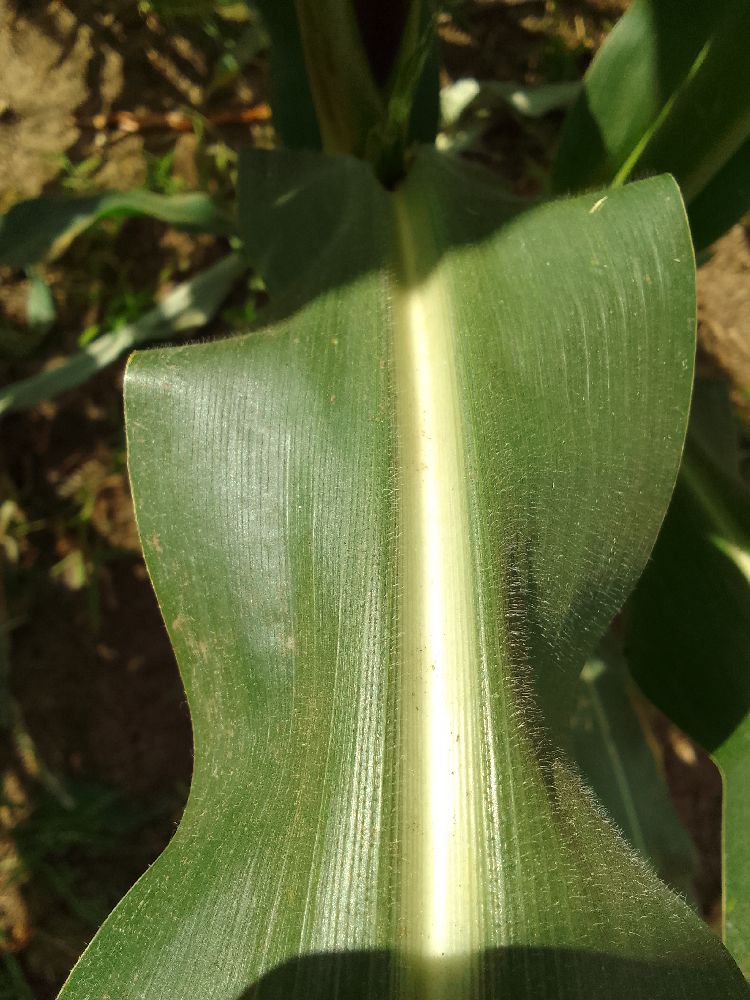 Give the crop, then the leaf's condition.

maize, healthy
